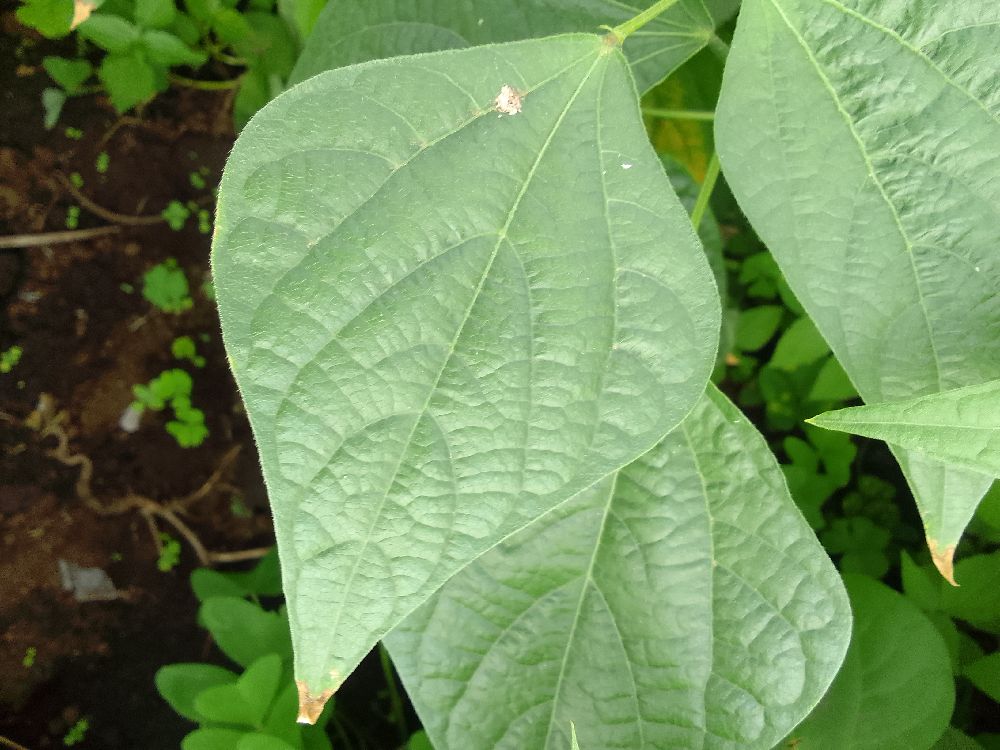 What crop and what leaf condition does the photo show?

common bean, healthy
